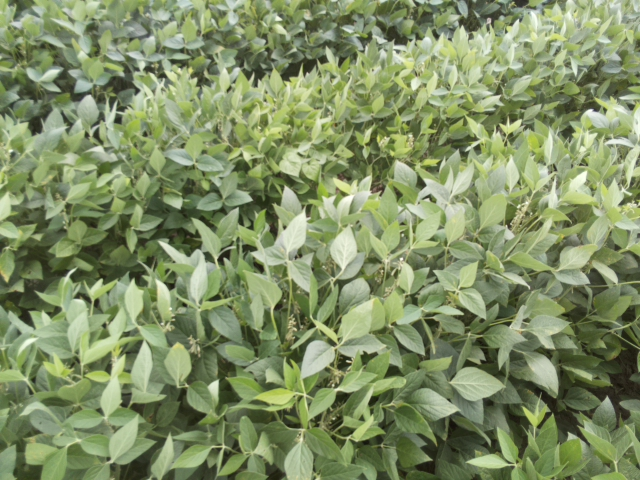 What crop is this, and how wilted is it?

soybean, slight leaflet or petiole turgor loss in upper canopy
